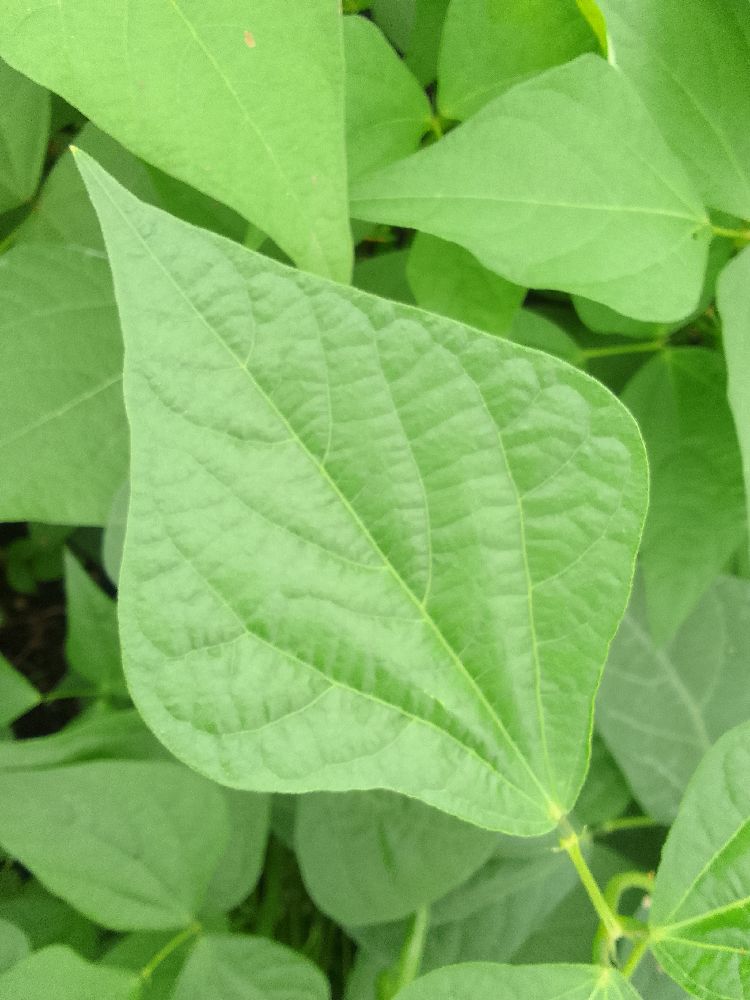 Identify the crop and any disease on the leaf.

common bean, healthy
